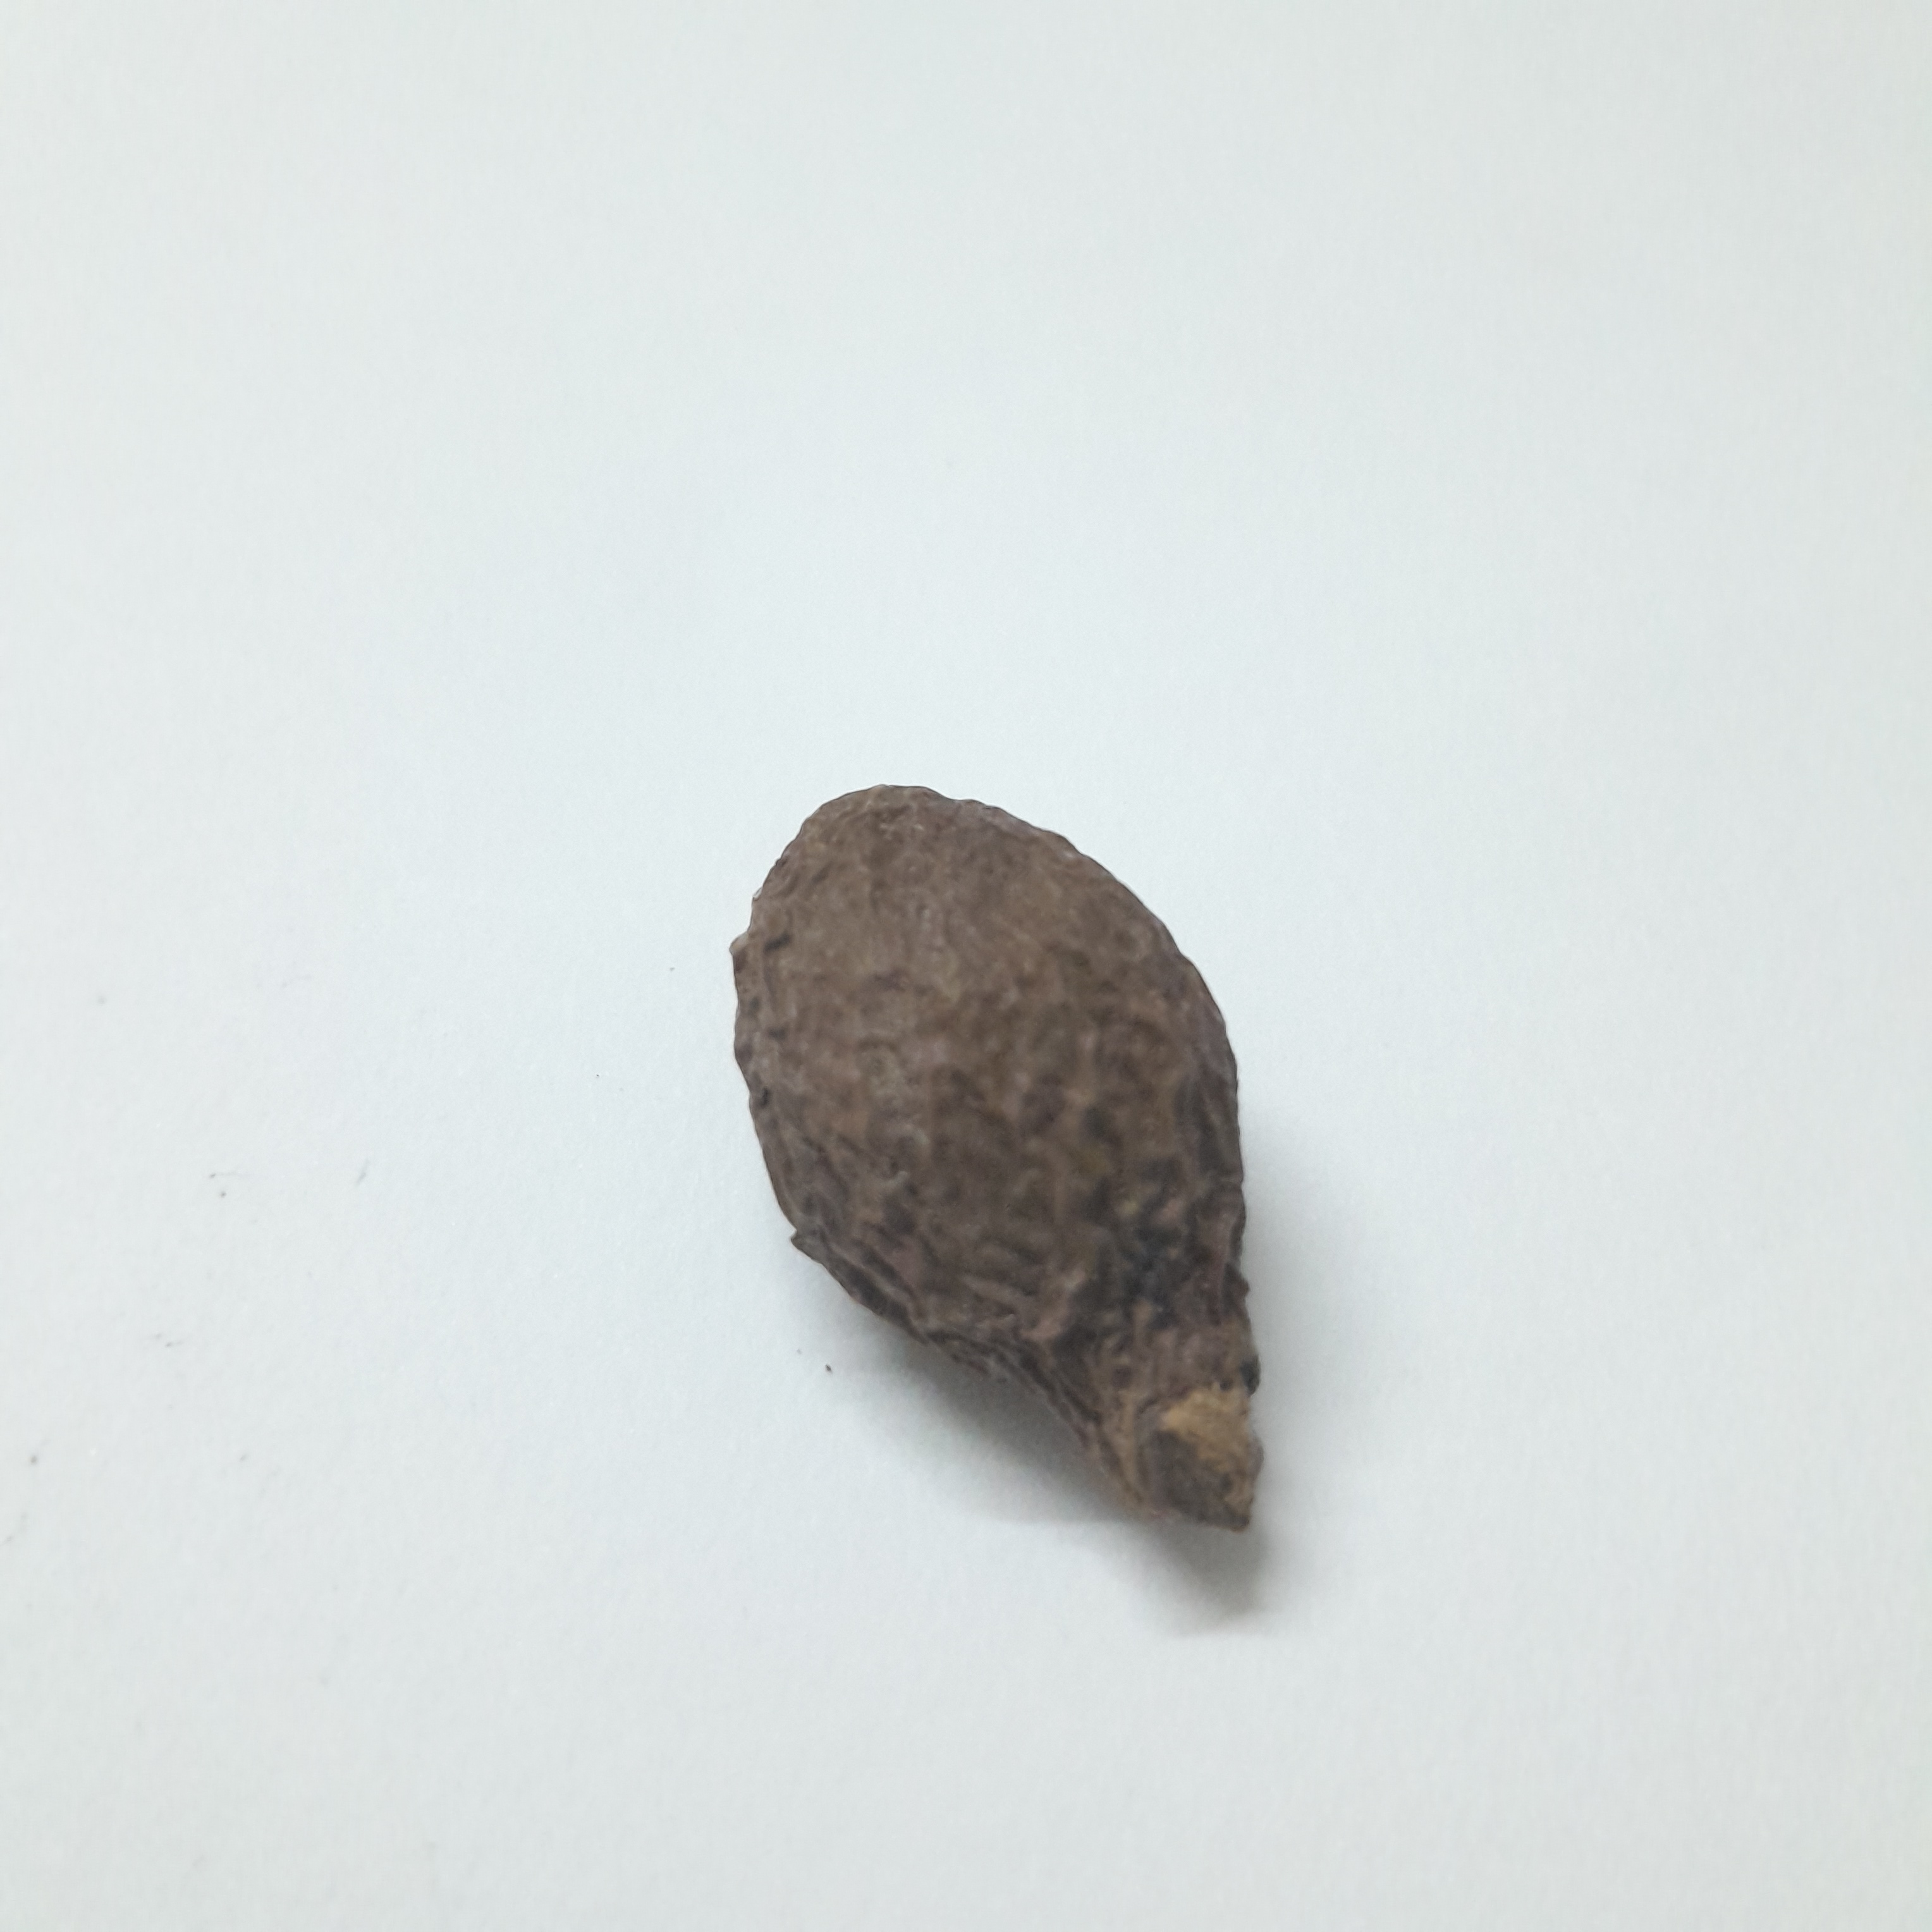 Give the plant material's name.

niranjanphal
